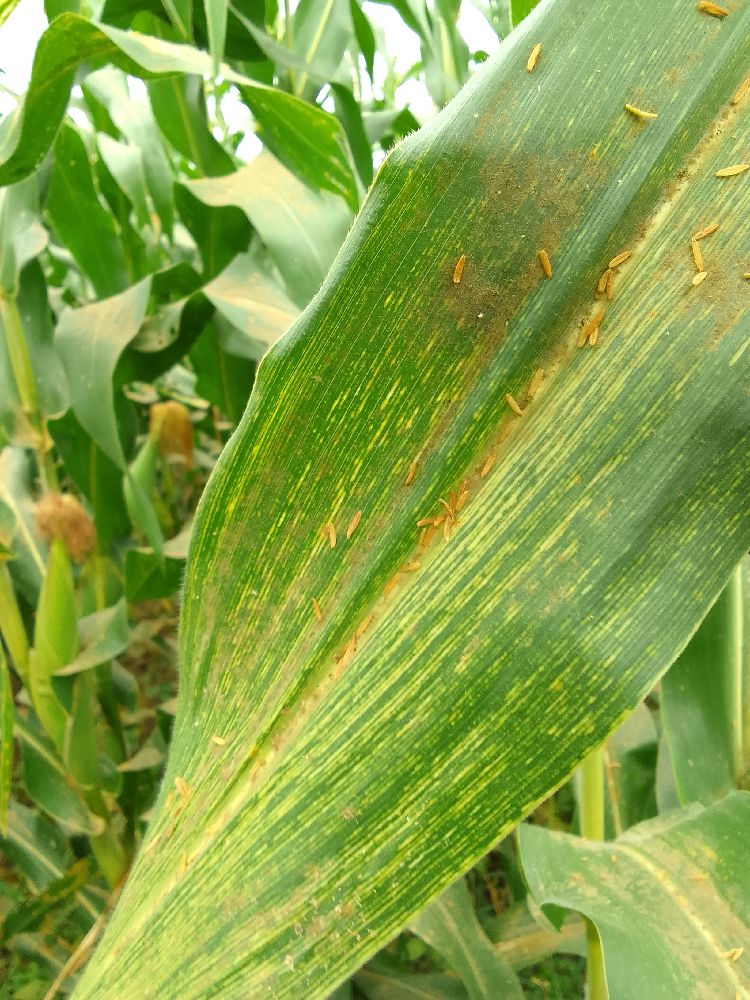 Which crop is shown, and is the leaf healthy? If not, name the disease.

maize, maize streak virus
